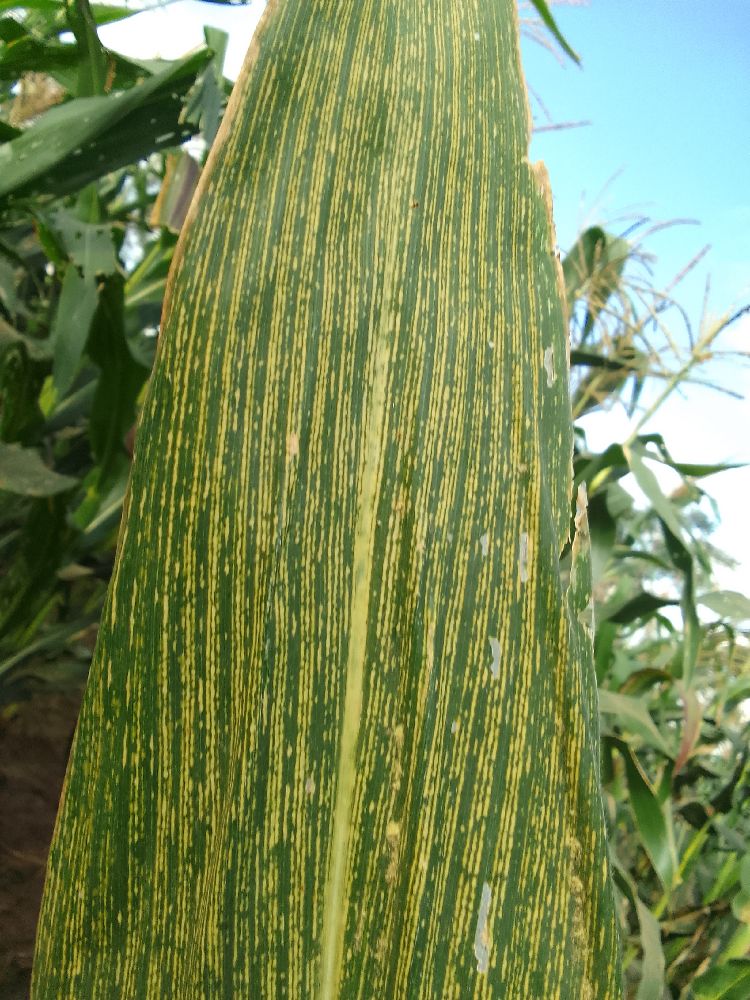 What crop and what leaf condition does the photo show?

maize, maize streak virus
